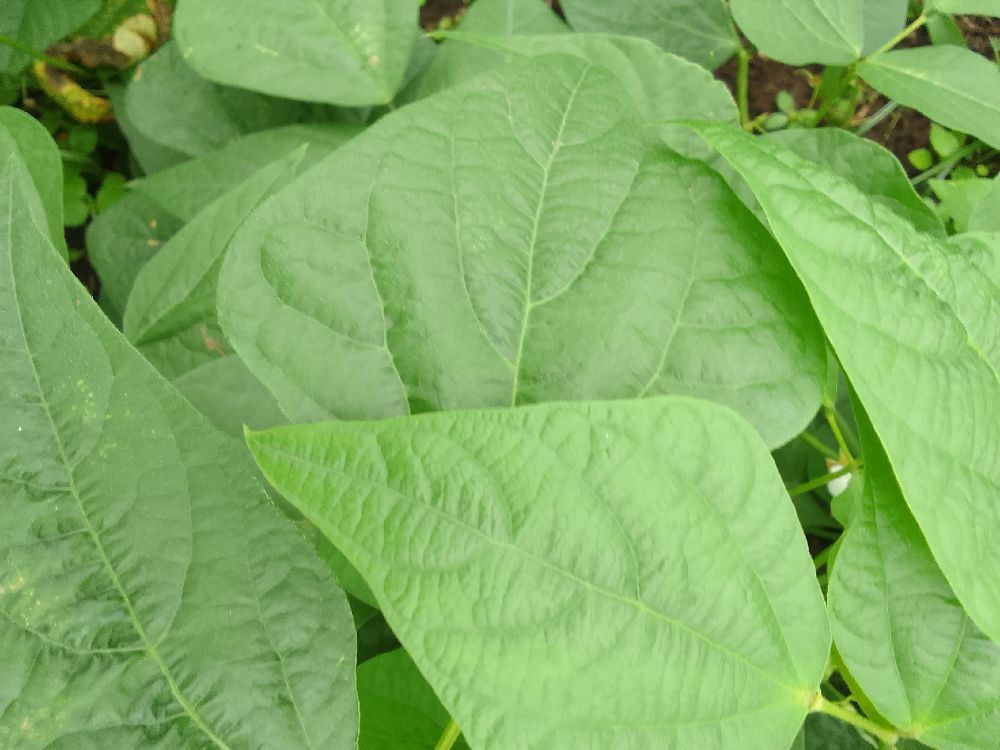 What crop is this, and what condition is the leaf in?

common bean, healthy
